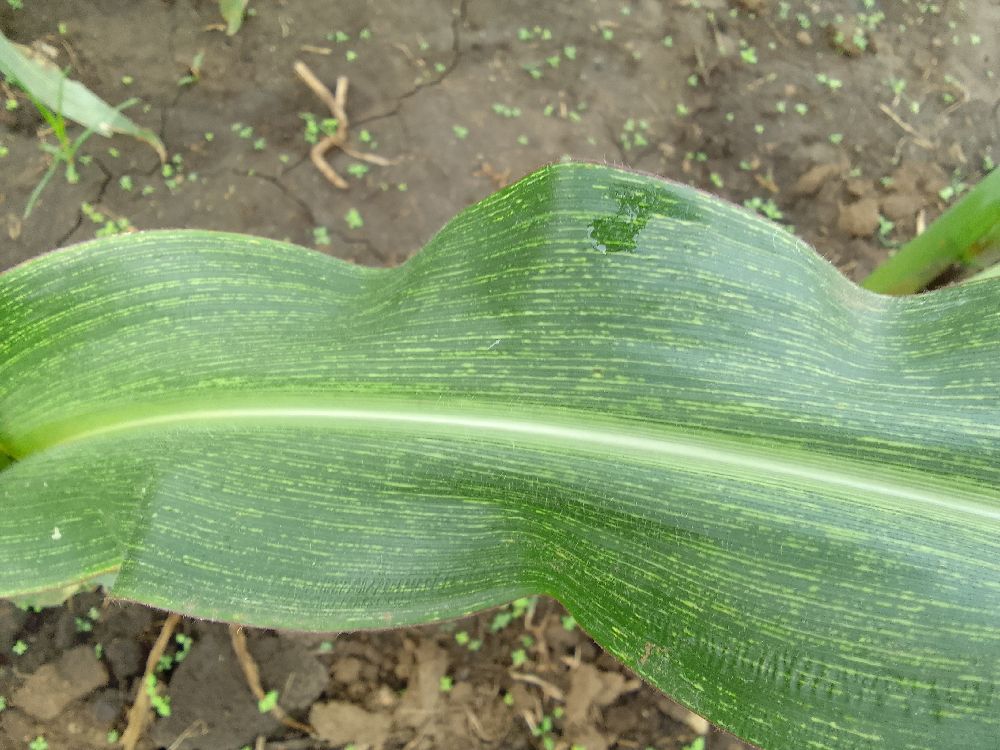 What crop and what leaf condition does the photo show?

maize, maize streak virus
